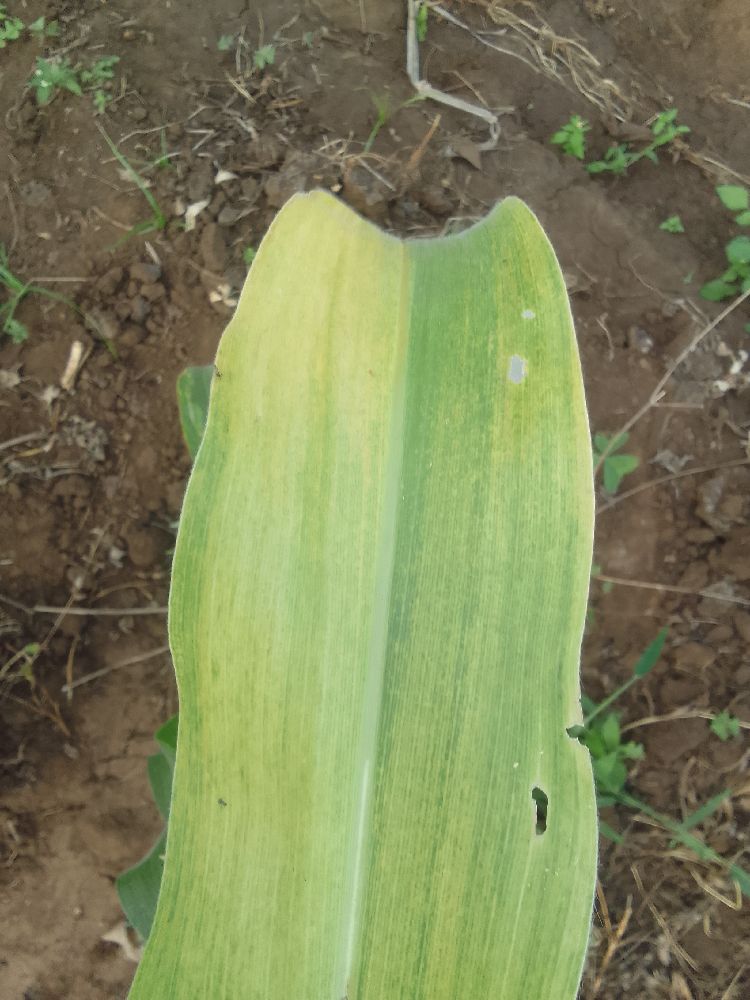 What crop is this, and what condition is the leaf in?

maize, maize lethal necrosis
